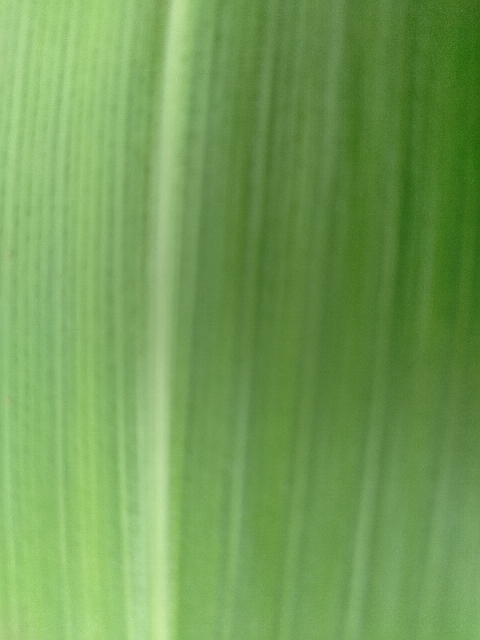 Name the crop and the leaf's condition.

maize, healthy
